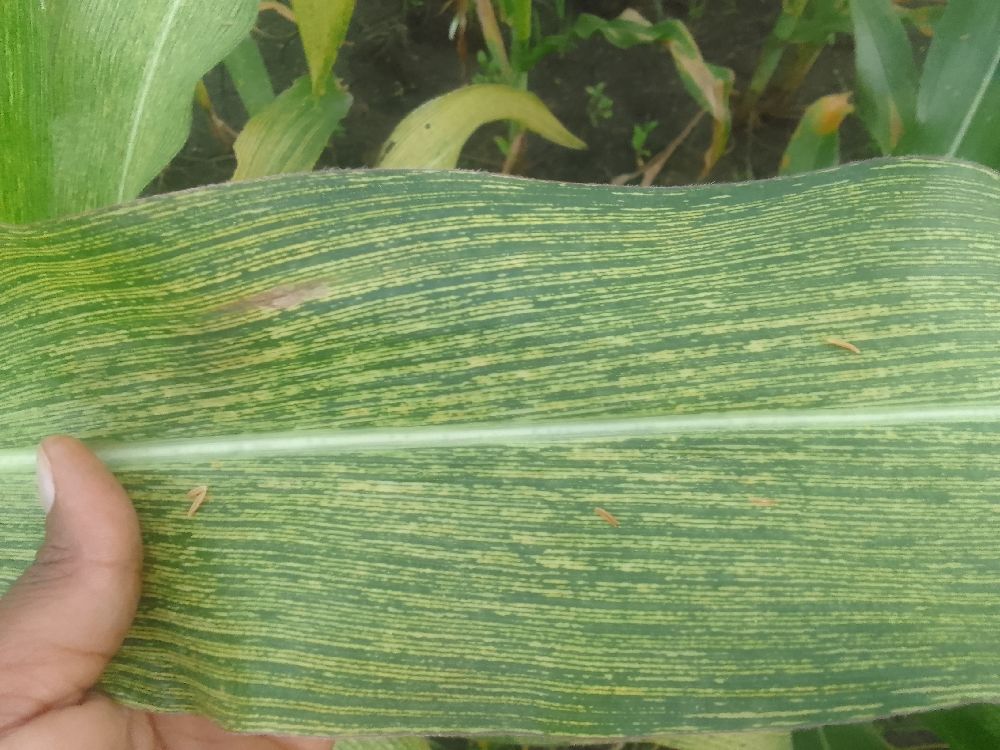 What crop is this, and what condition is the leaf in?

maize, maize streak virus
